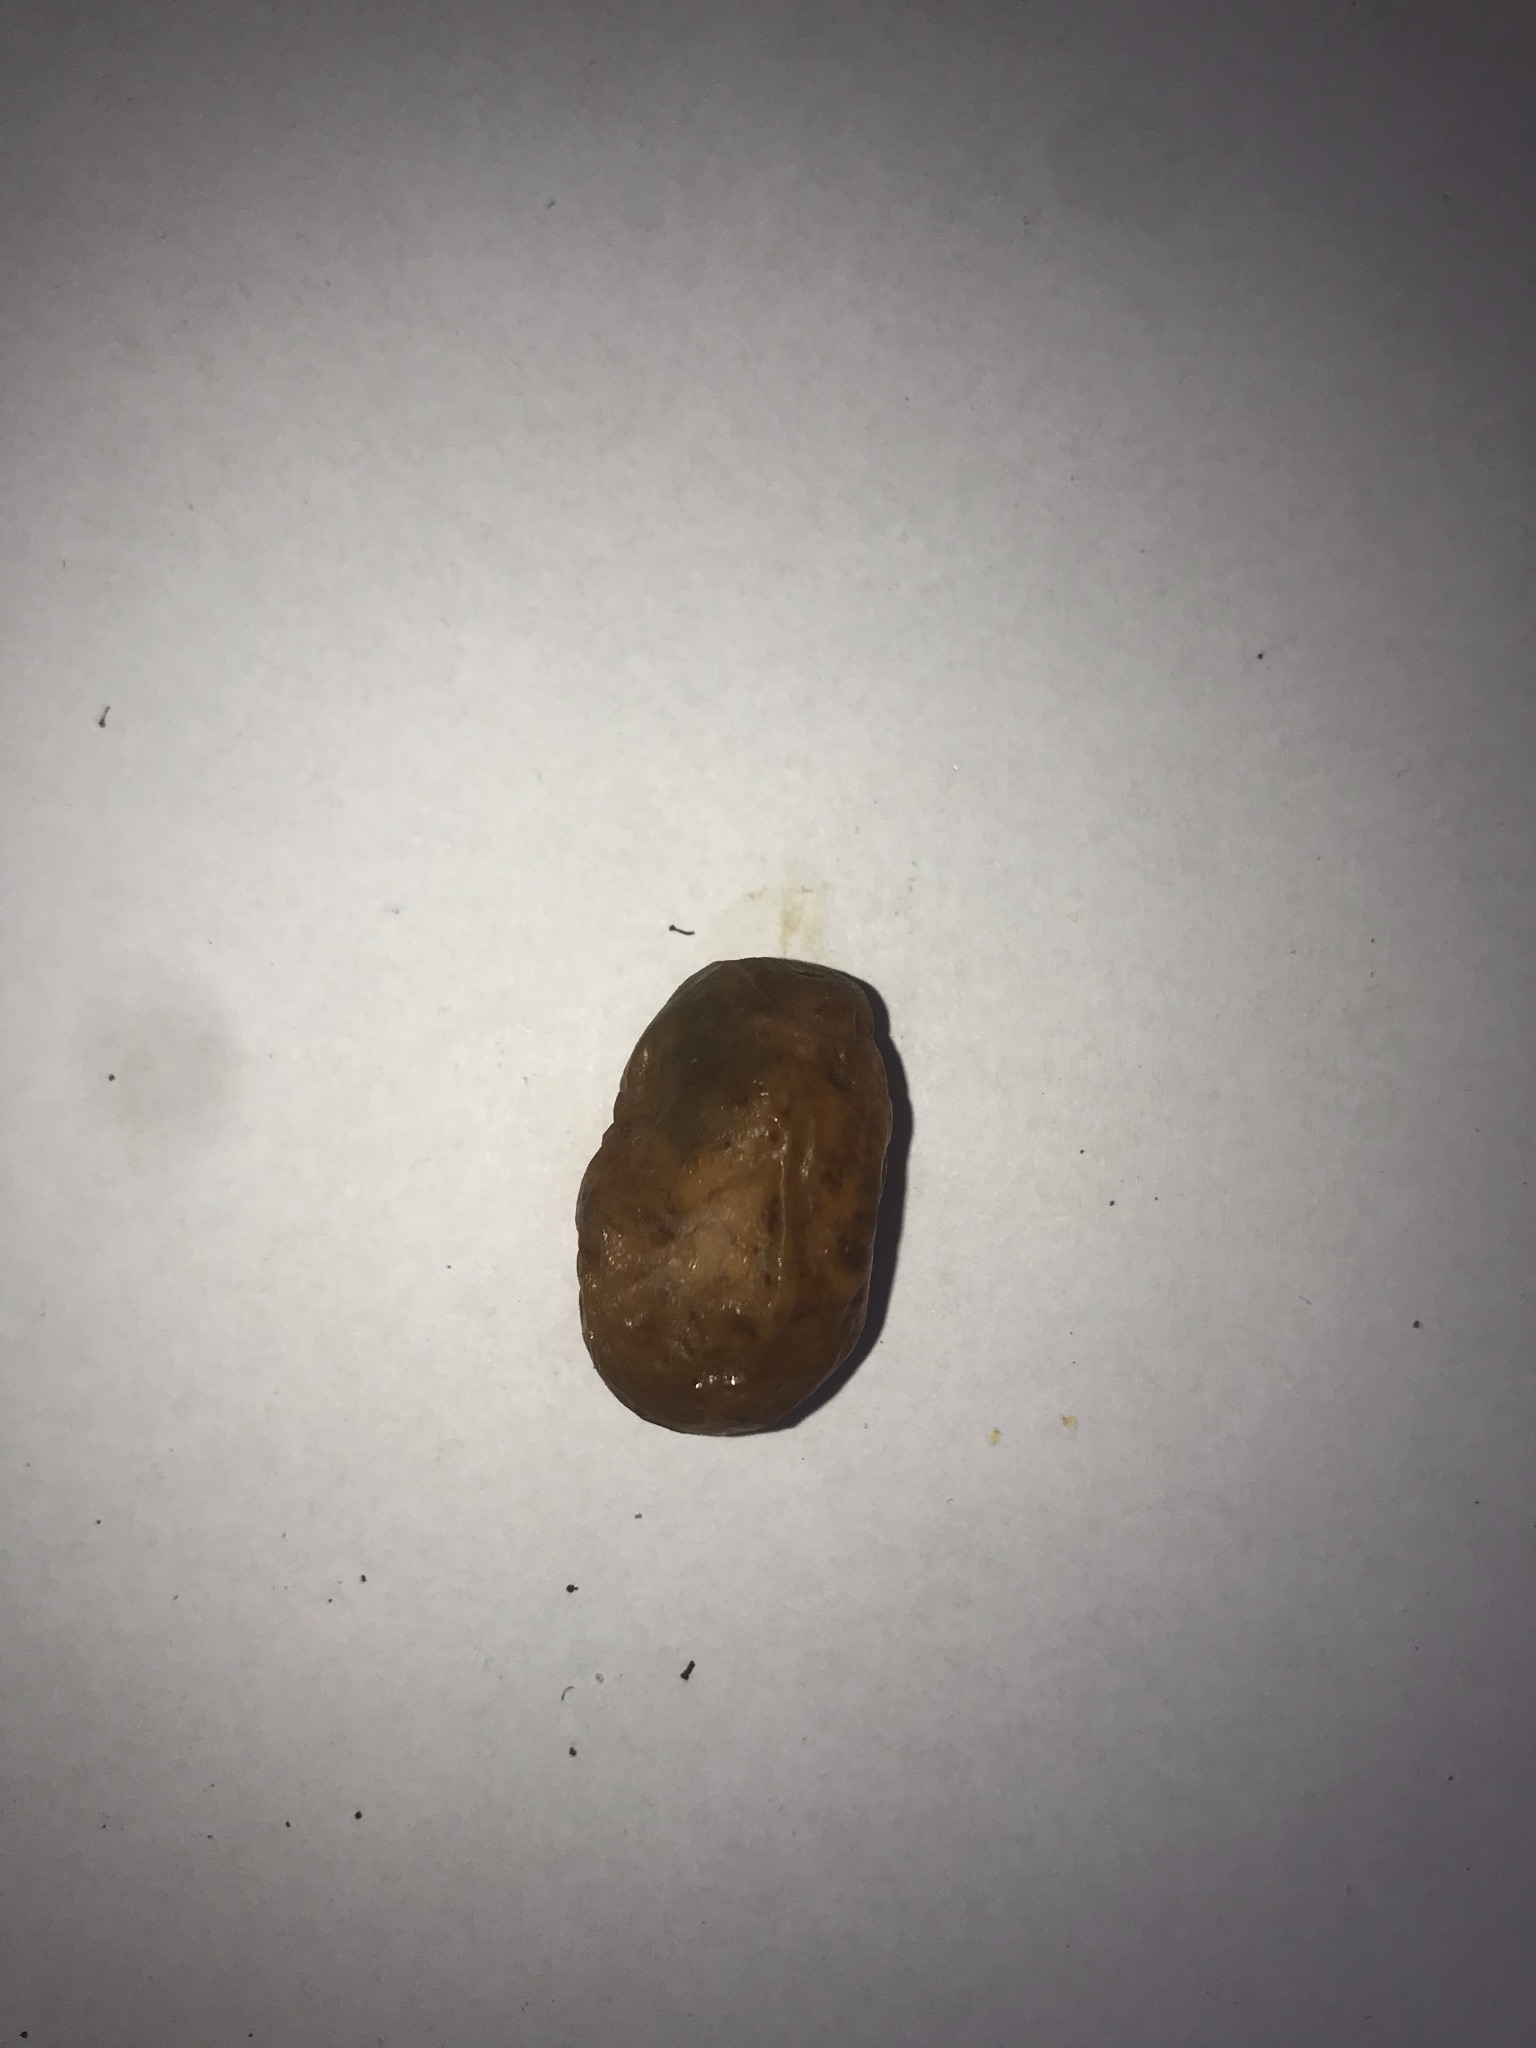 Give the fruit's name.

siriguela
